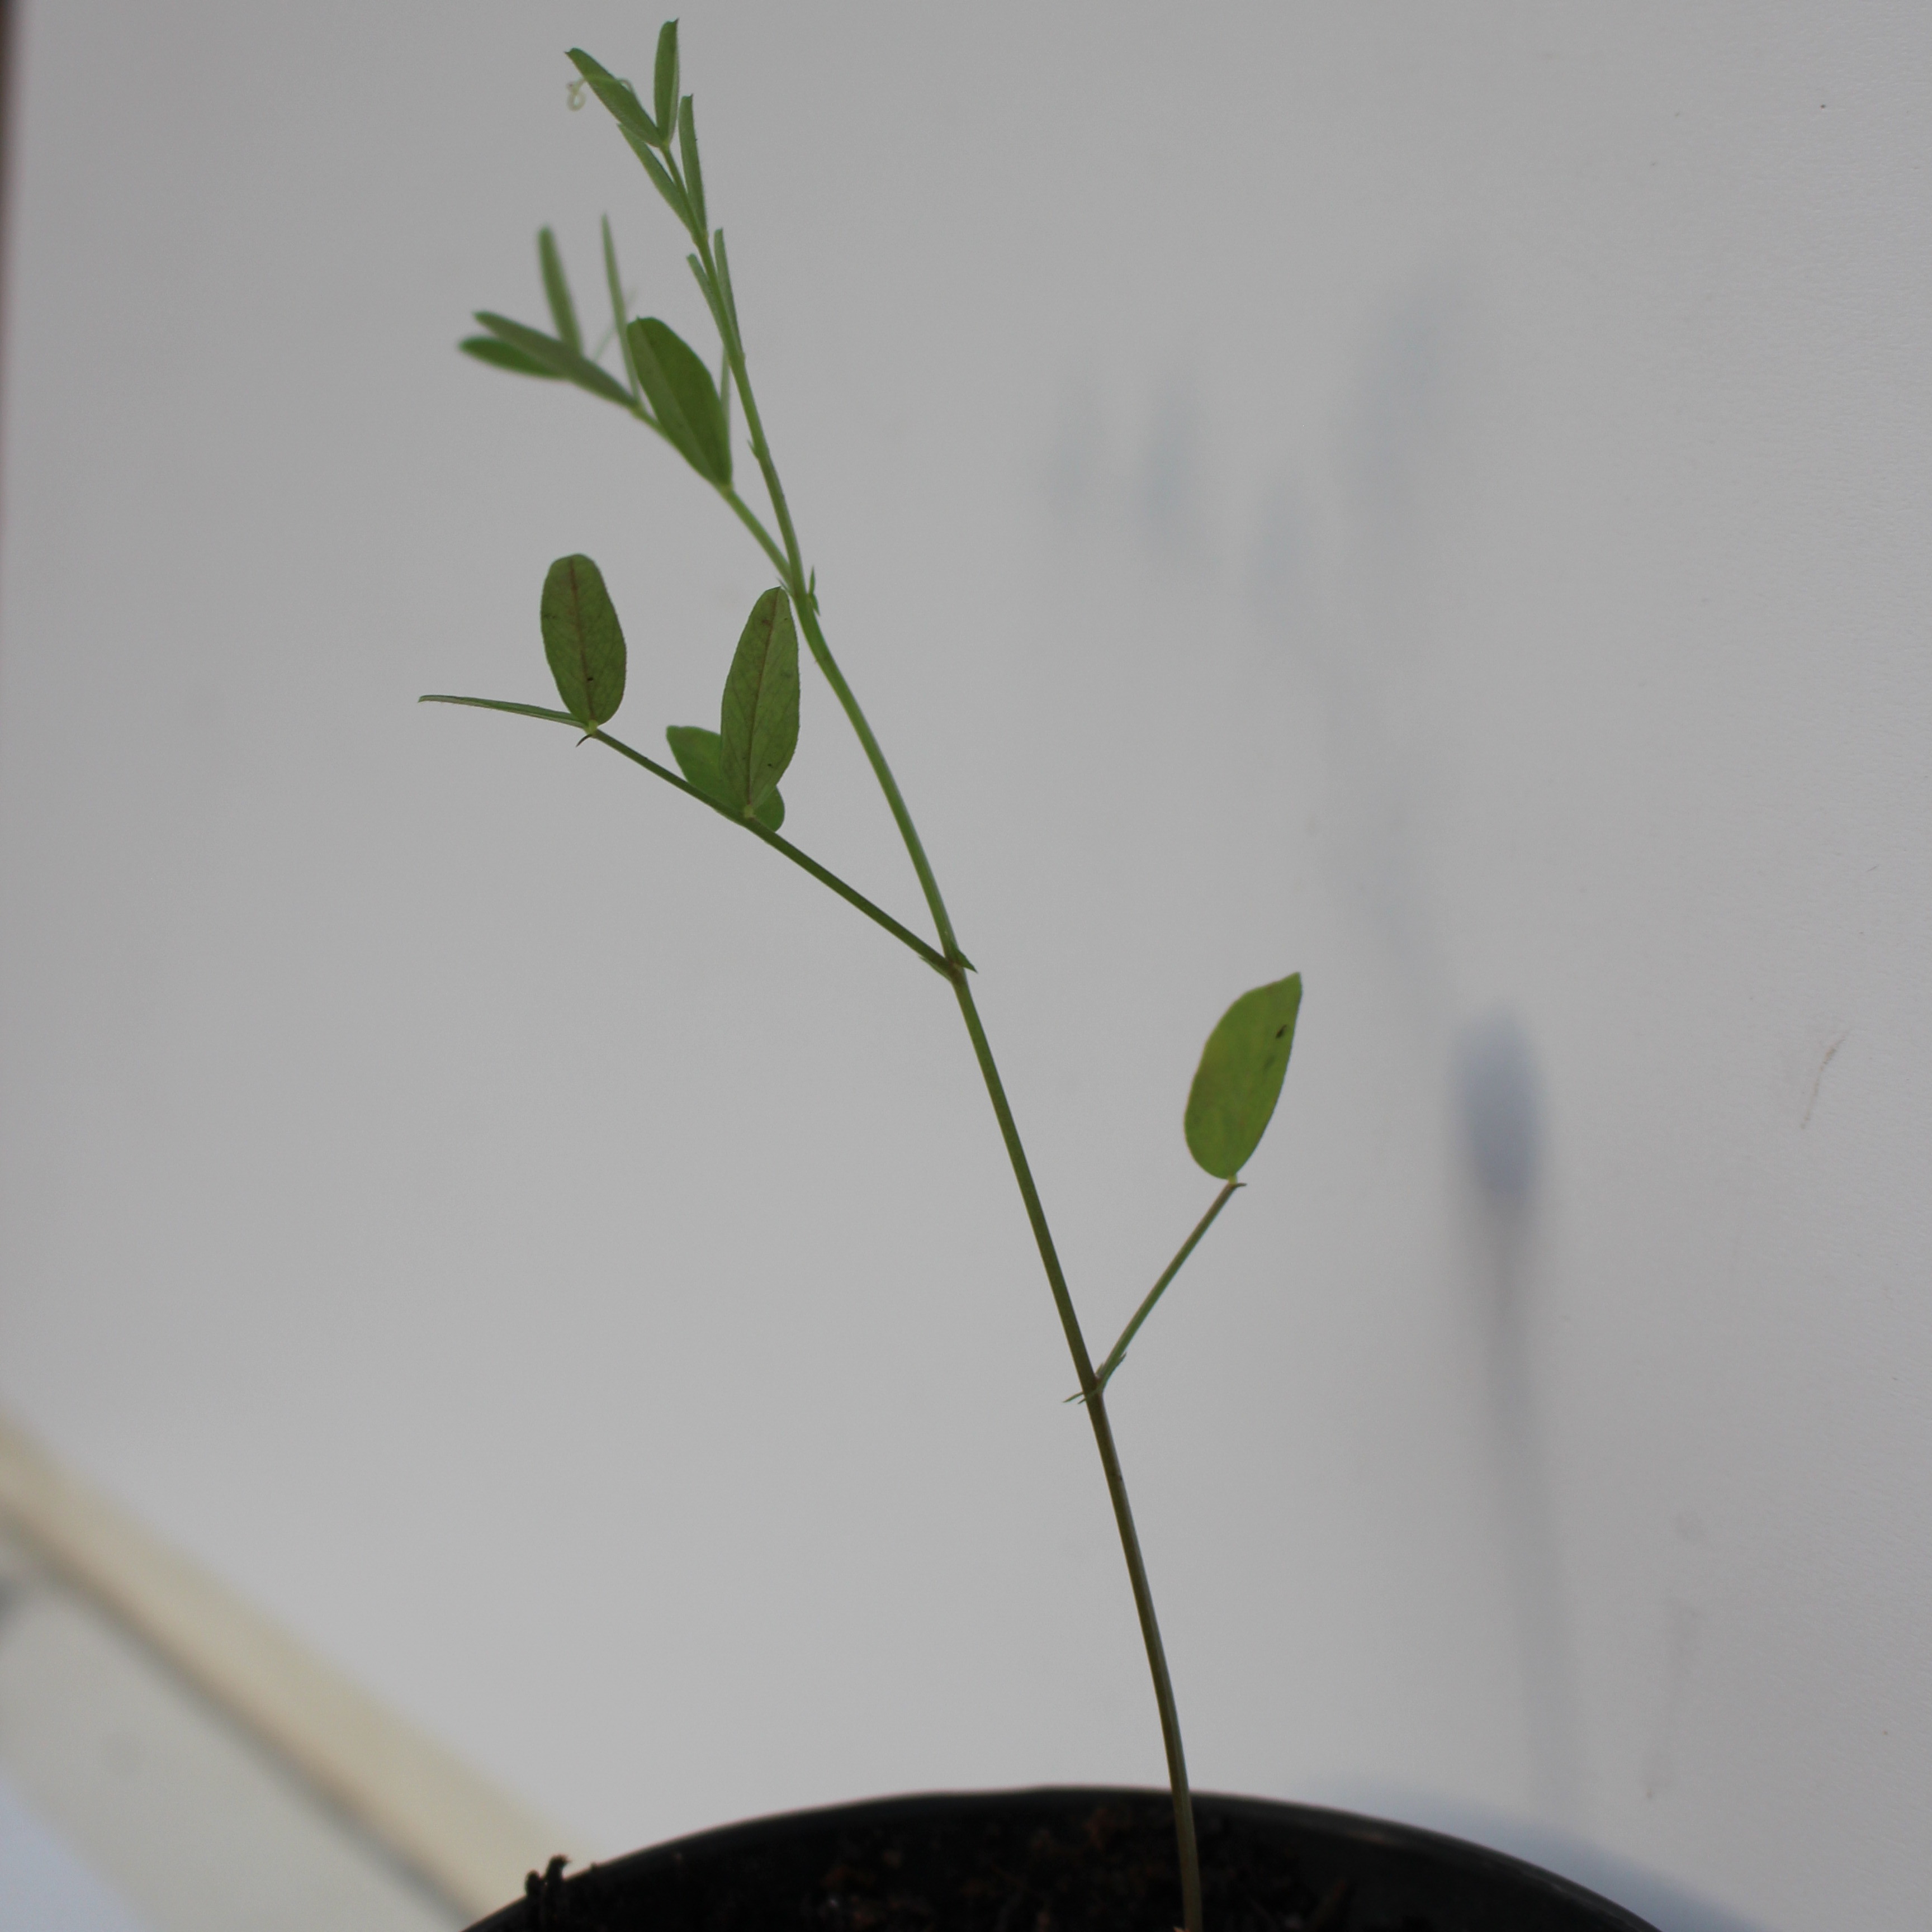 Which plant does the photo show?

Vicia sativa
